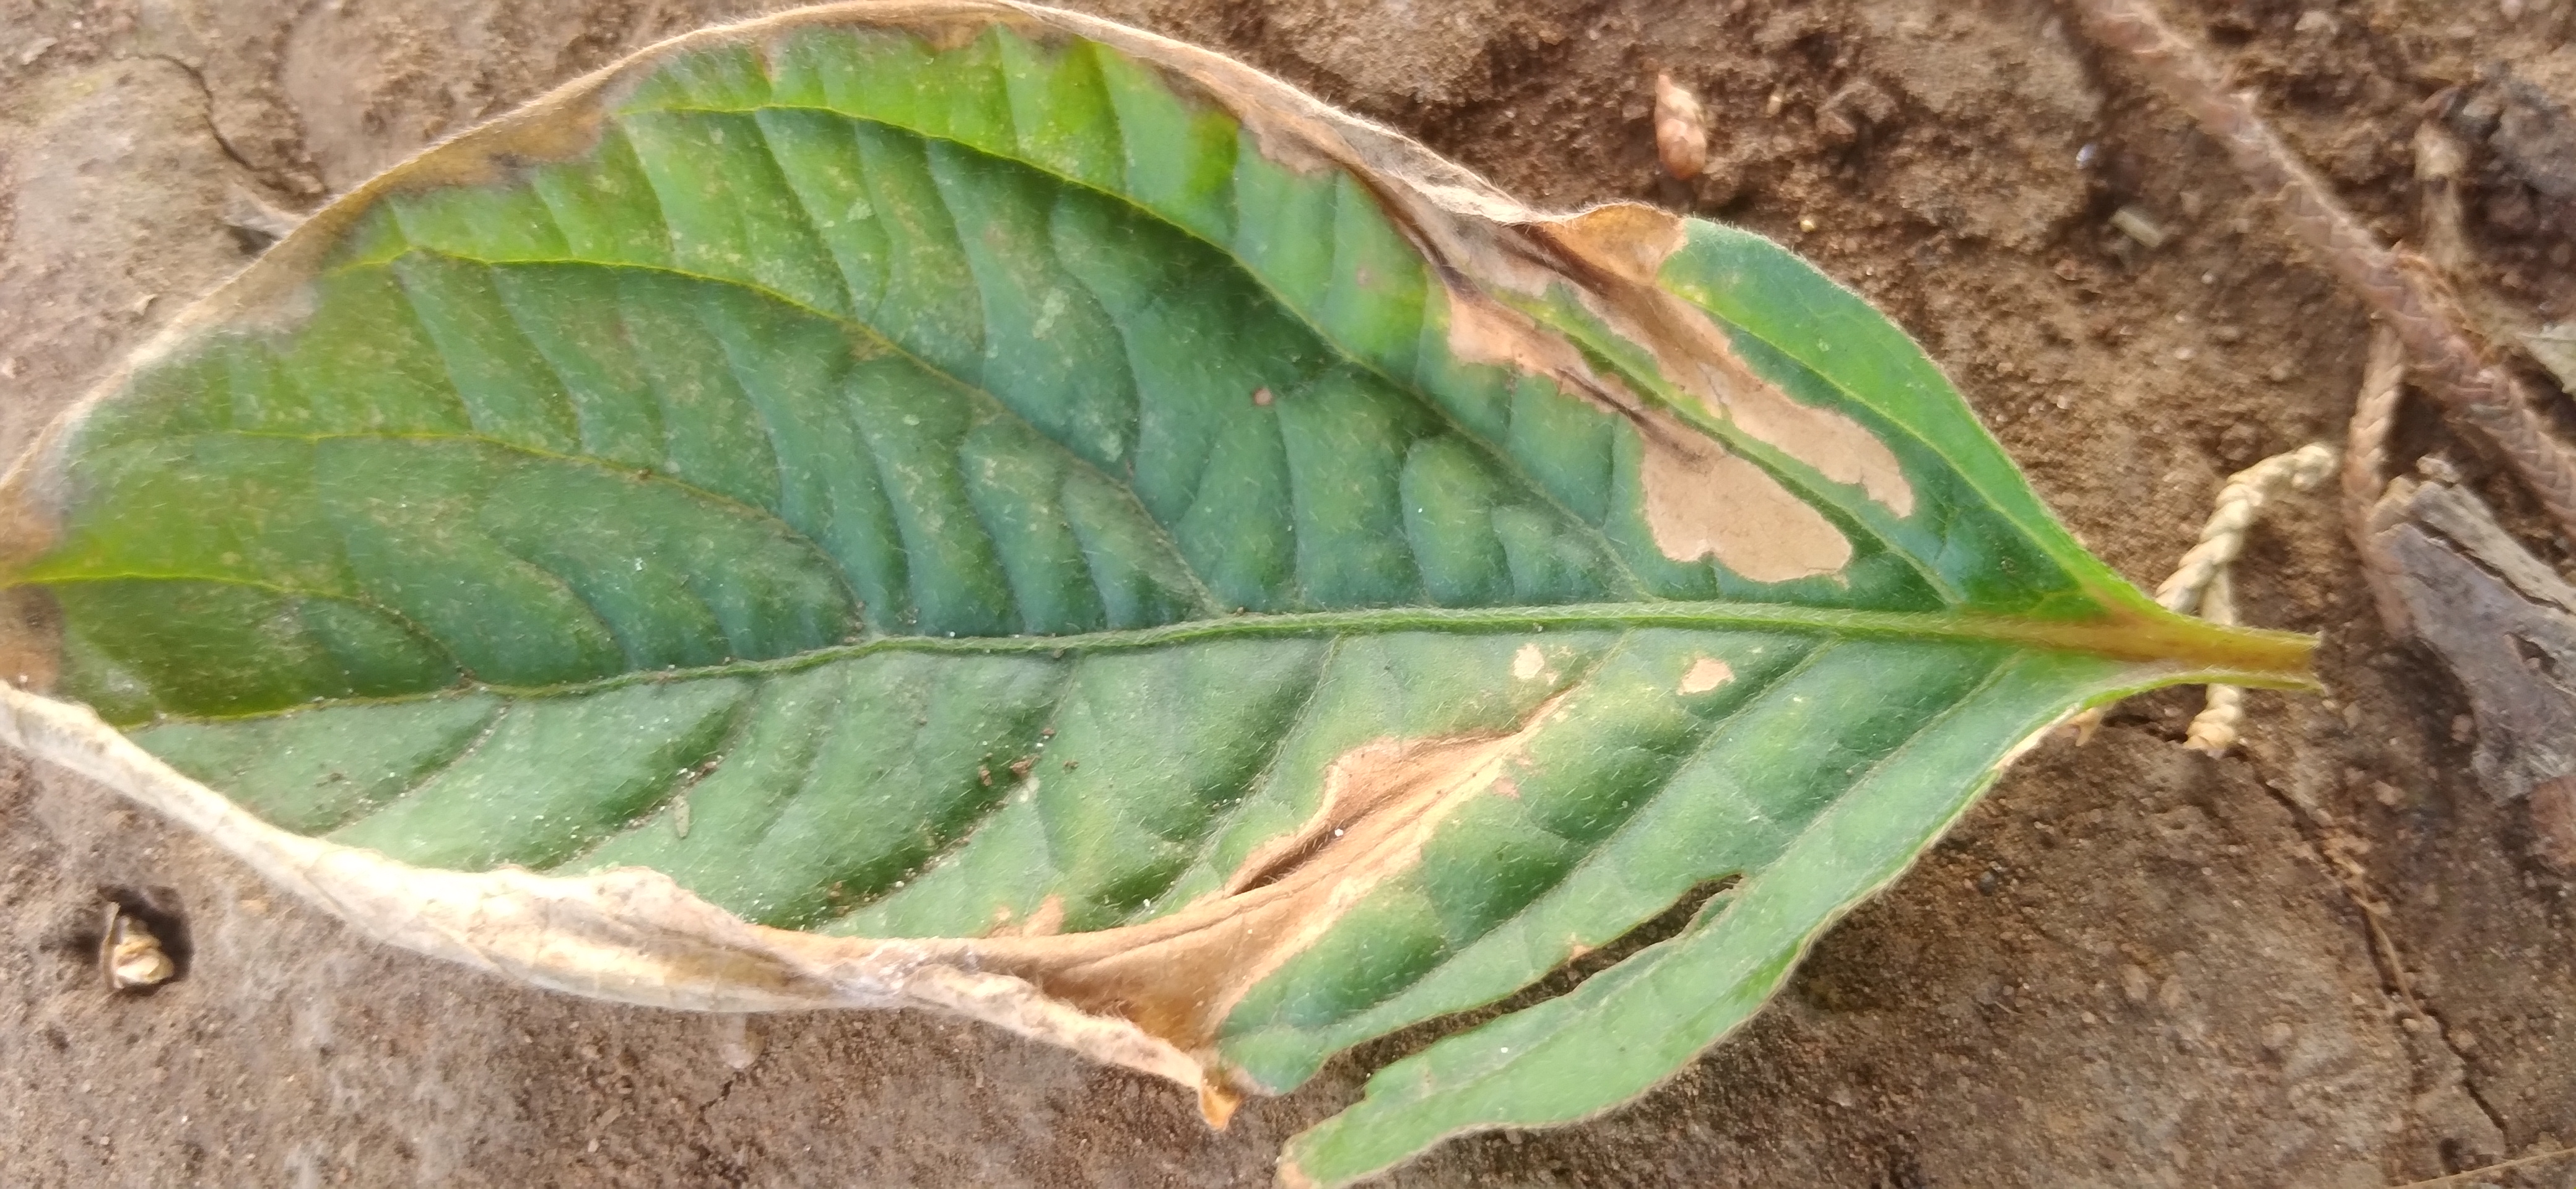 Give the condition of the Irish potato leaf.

early blight
